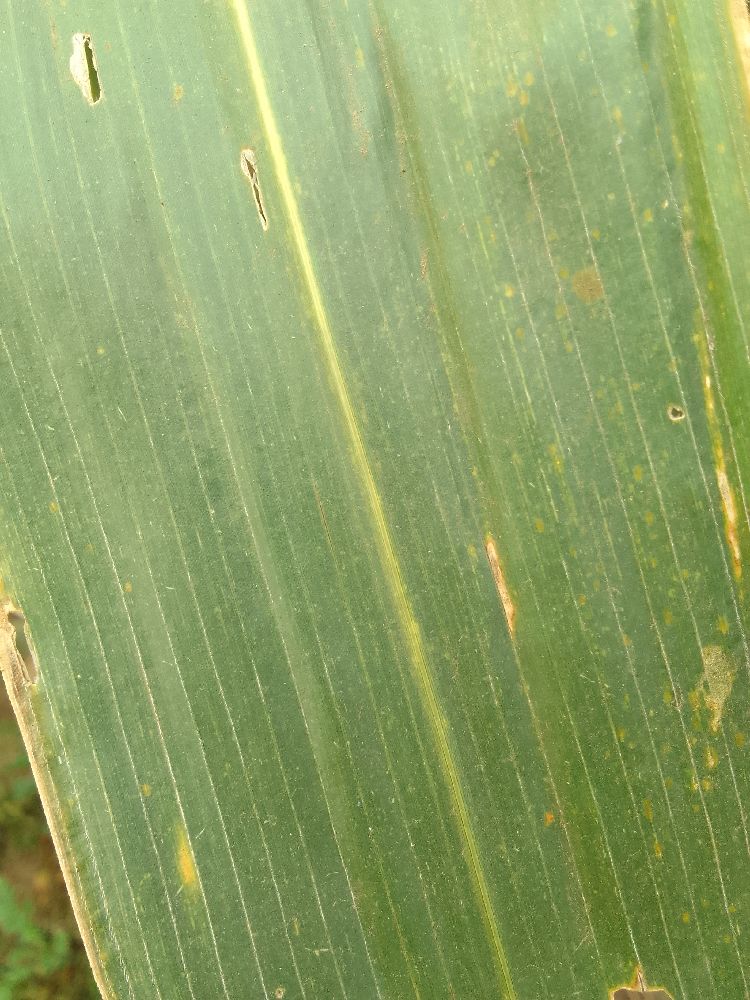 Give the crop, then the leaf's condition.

maize, healthy
